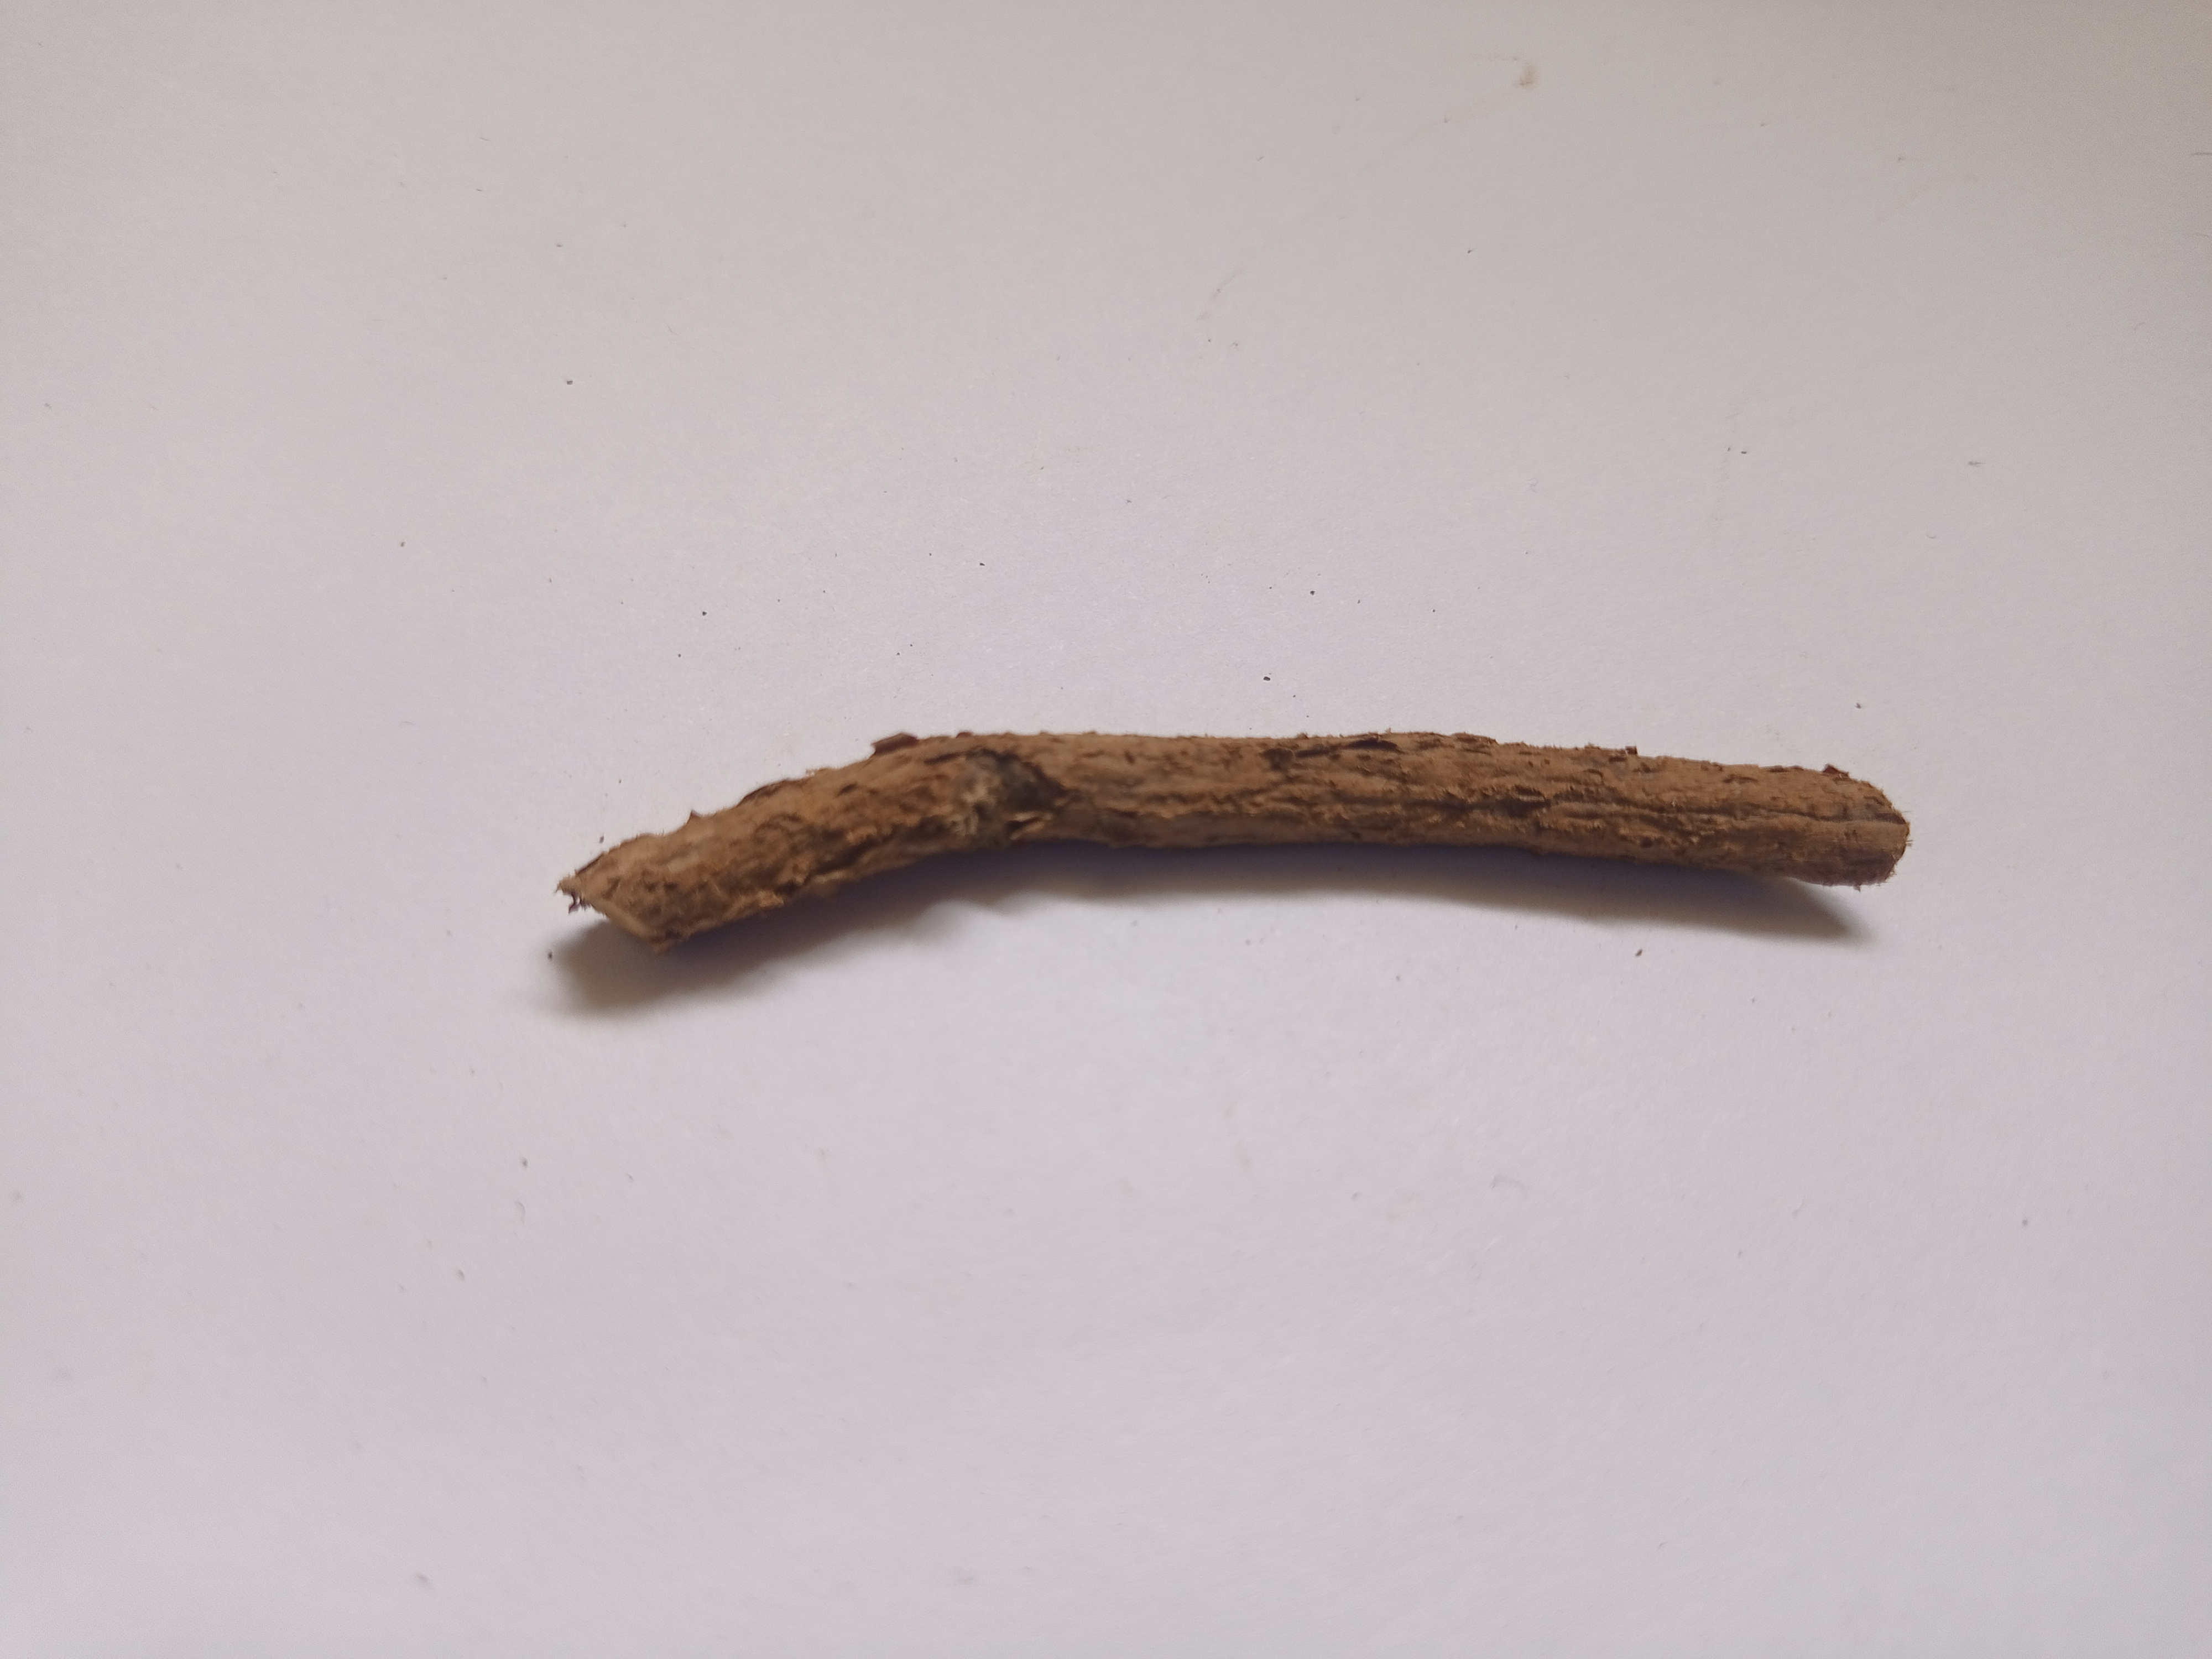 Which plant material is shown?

jesthamadh
